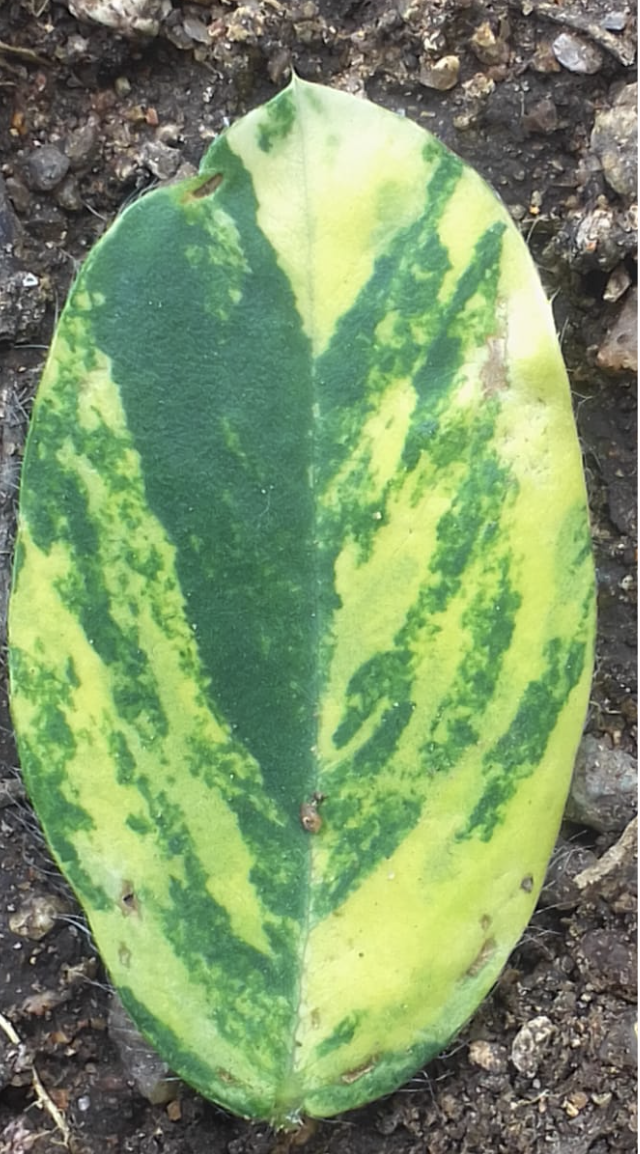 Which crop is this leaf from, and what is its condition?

peanut, groundnut rosette virus
